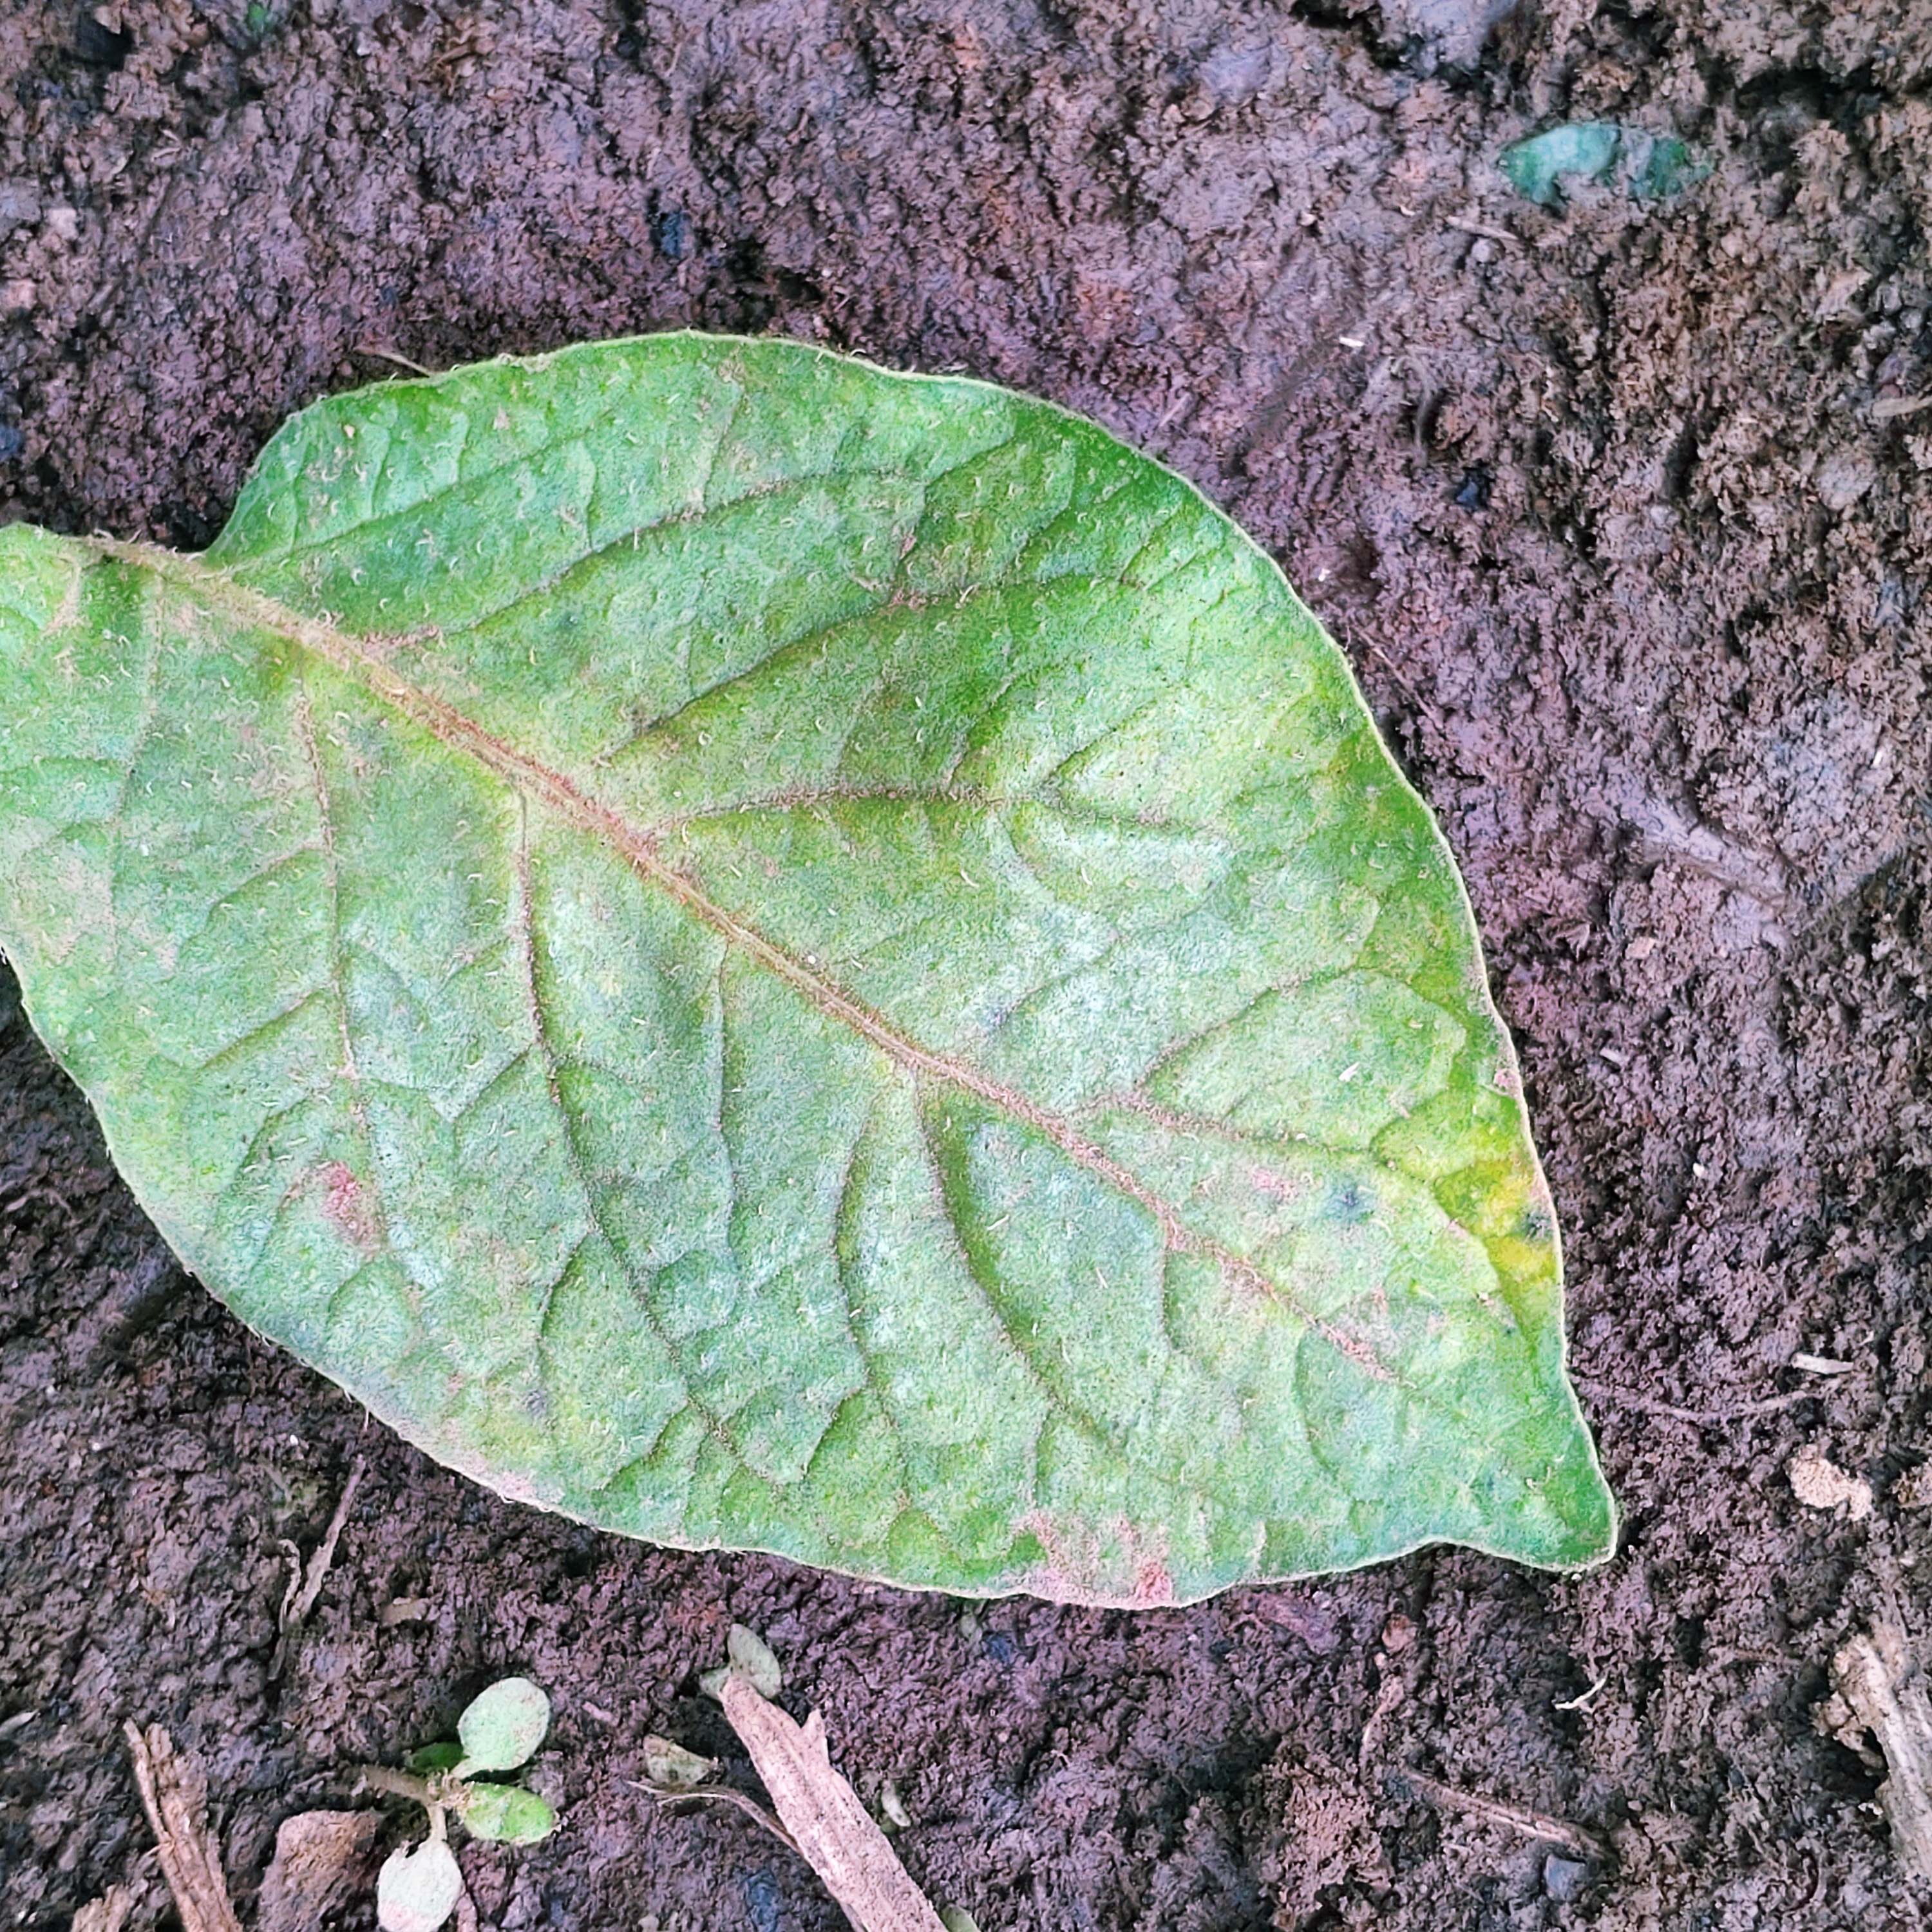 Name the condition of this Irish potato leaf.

late blight
